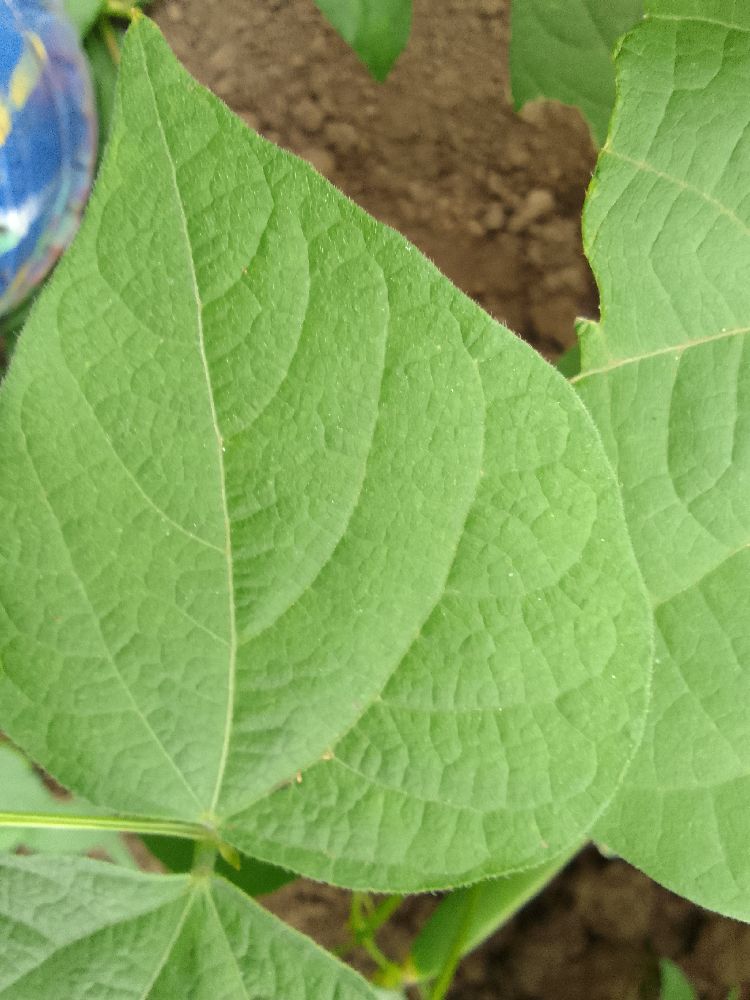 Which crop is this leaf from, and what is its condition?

common bean, healthy
